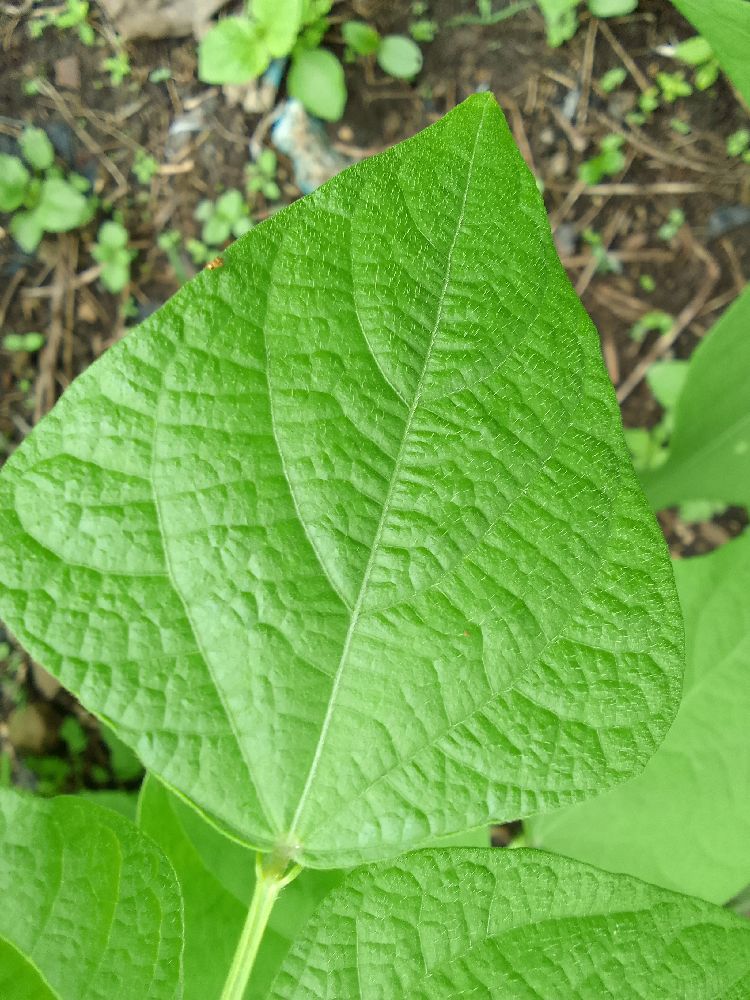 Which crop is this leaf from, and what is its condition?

common bean, healthy
